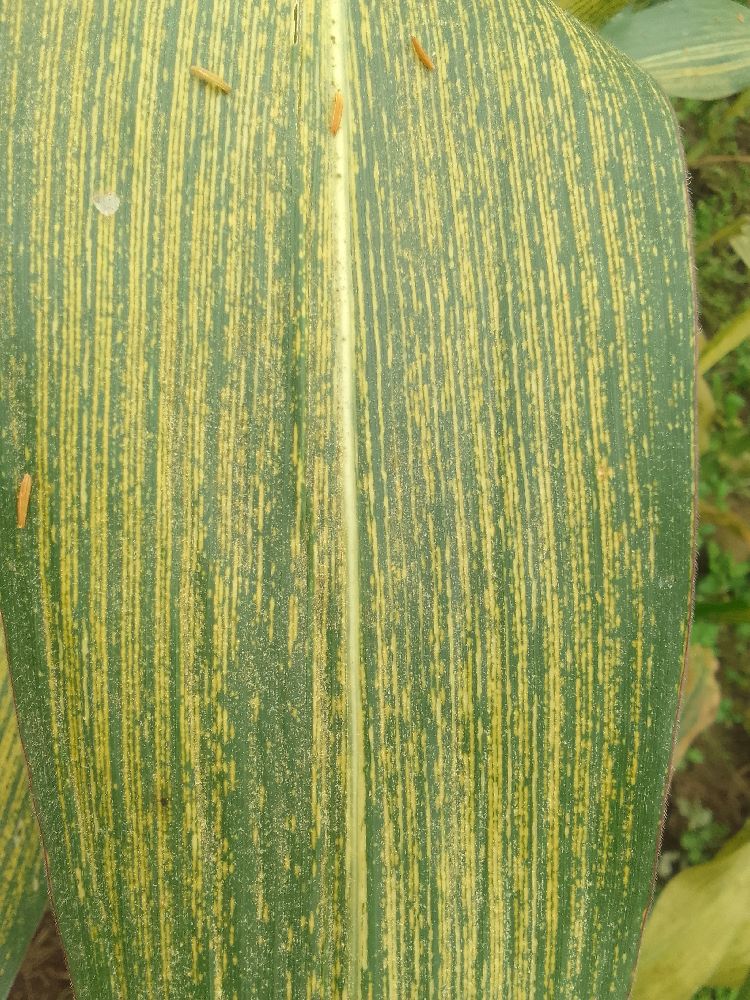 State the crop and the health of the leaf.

maize, maize streak virus
